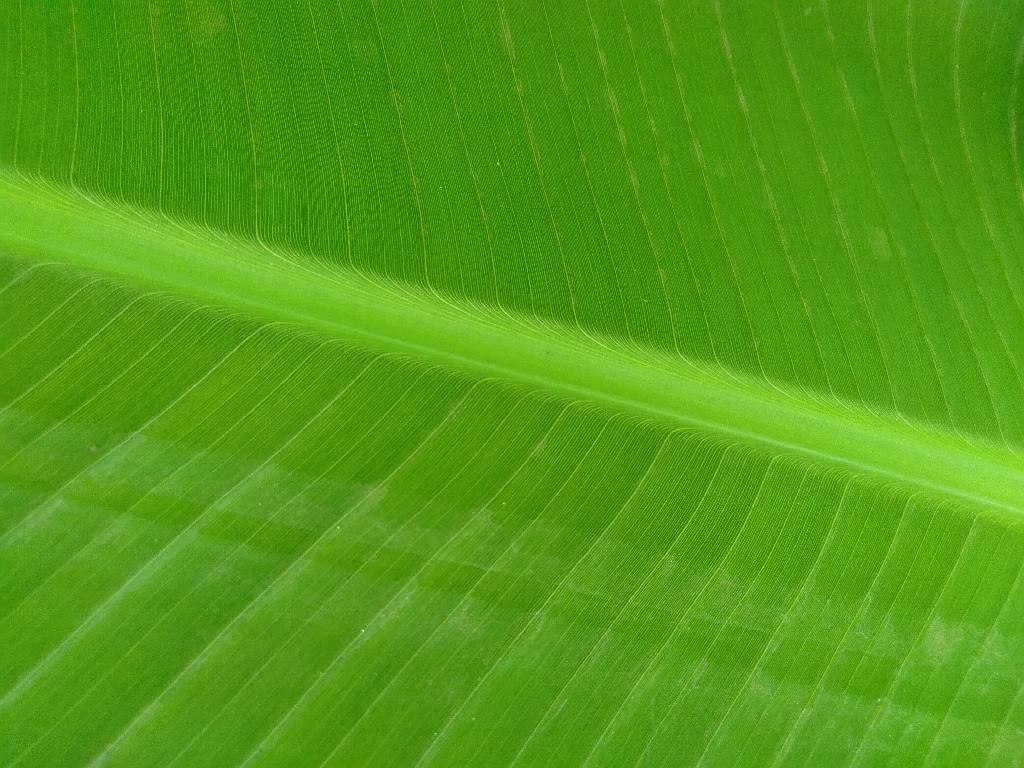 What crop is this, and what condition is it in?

banana, healthy
